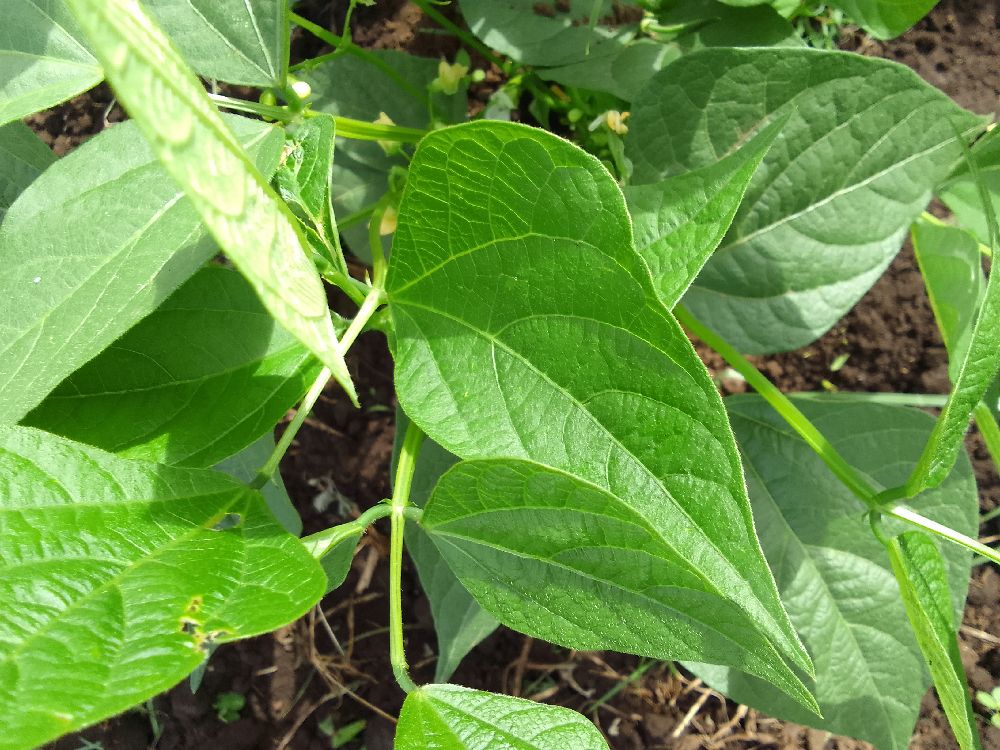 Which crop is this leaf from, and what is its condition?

common bean, healthy
